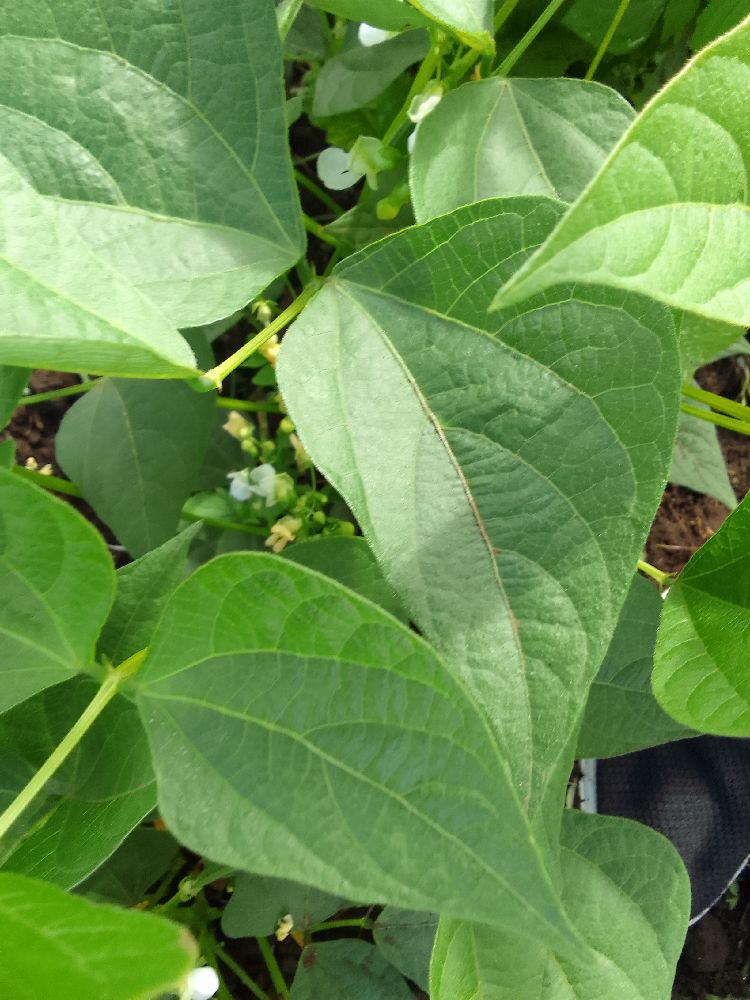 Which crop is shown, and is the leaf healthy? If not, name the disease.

common bean, healthy
